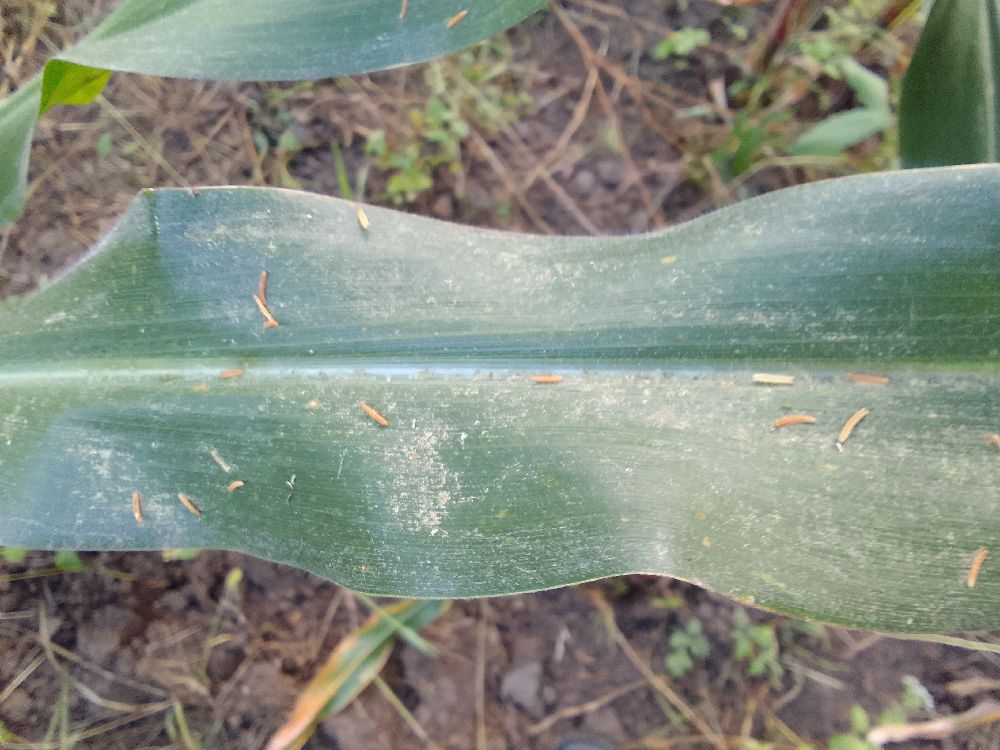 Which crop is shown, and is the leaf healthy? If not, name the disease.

maize, healthy
